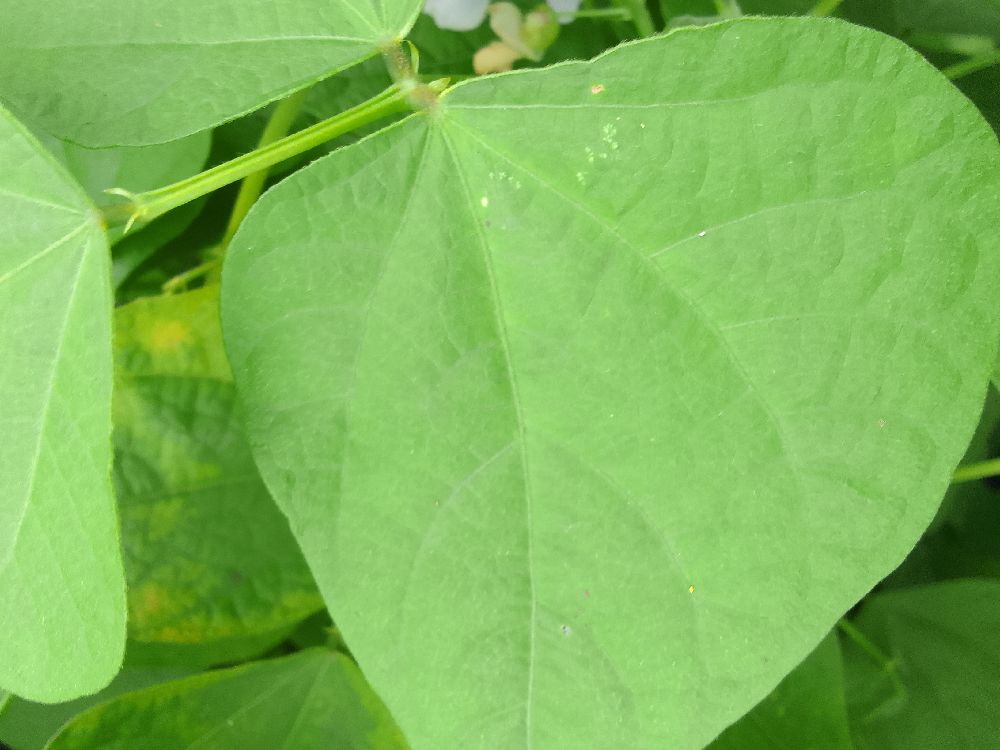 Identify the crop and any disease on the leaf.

common bean, healthy
